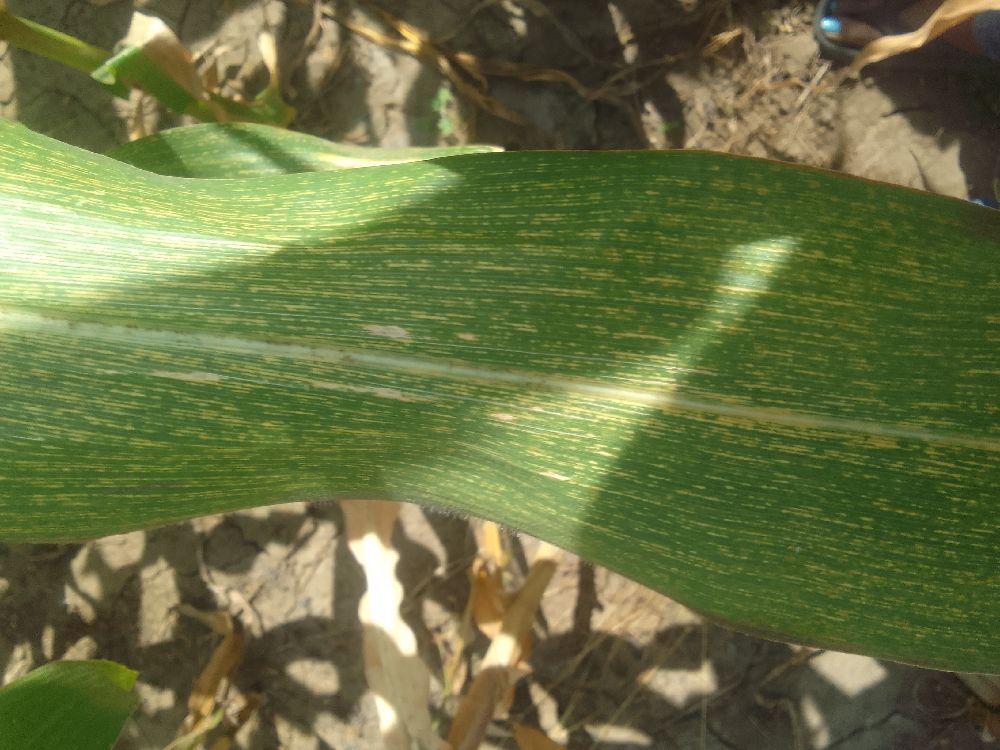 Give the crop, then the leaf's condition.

maize, maize streak virus
